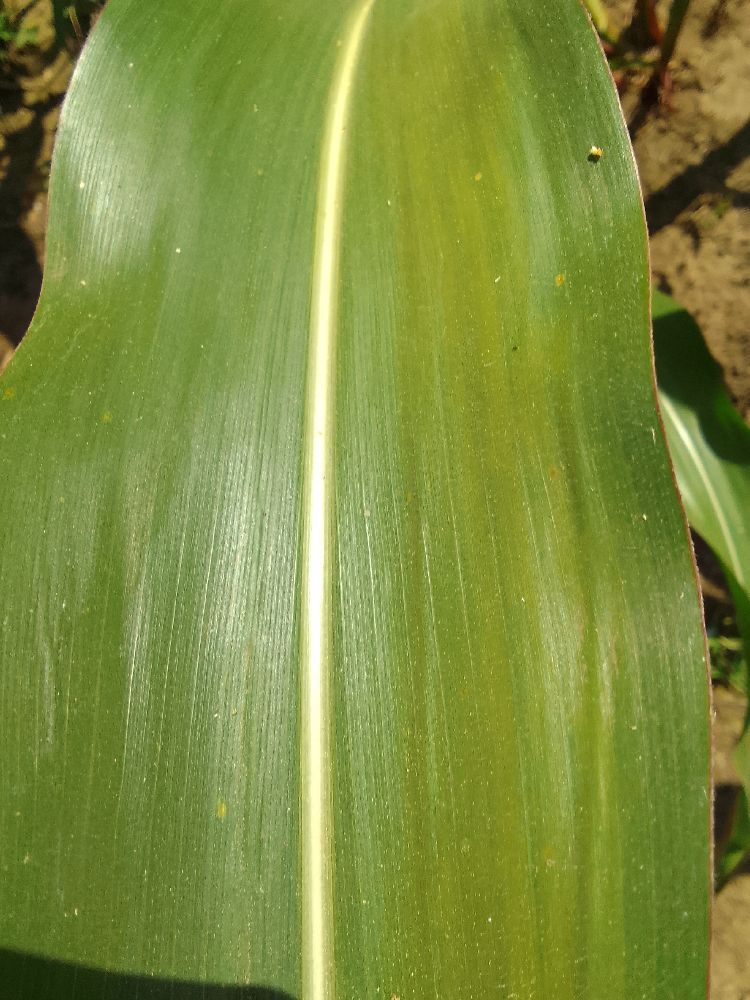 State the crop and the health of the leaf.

maize, healthy
